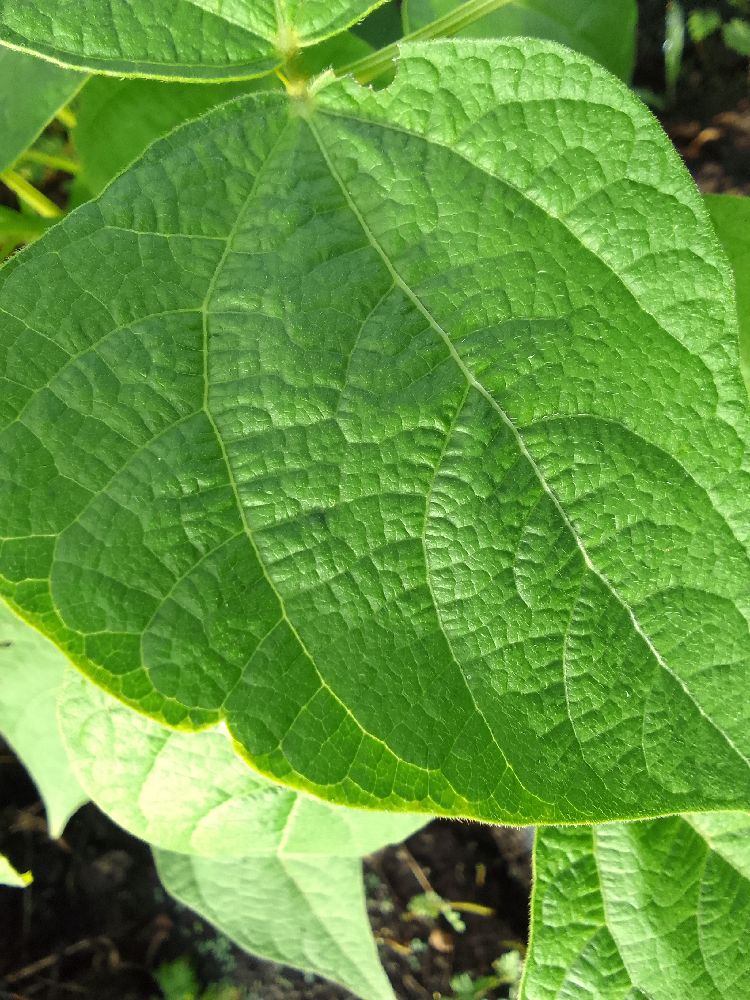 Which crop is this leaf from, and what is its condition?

common bean, healthy
